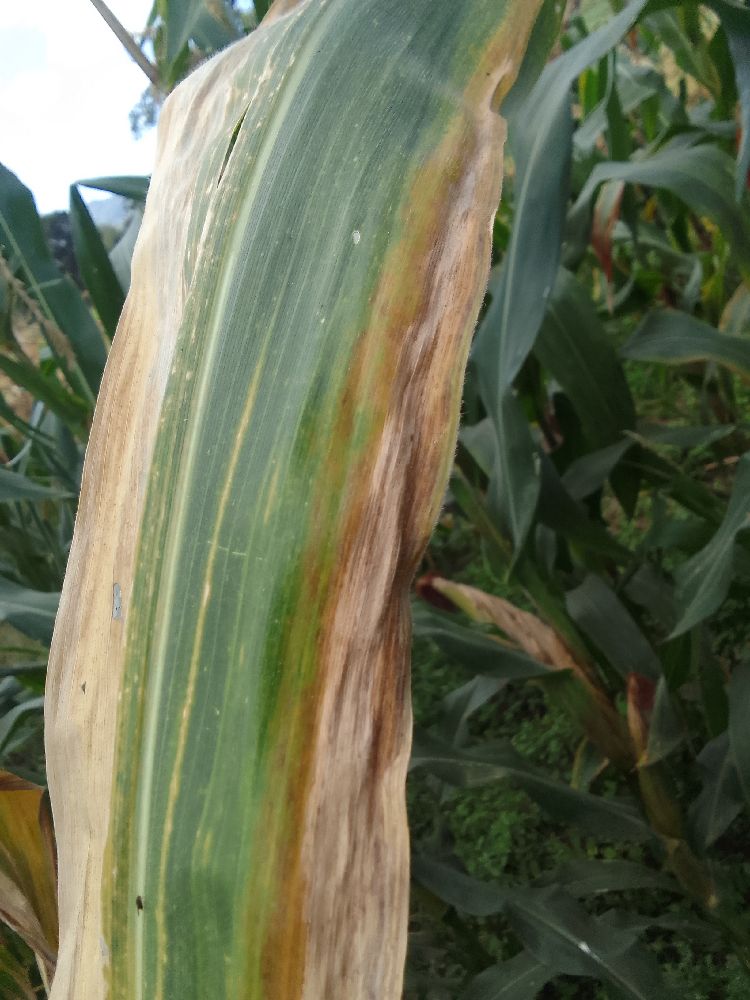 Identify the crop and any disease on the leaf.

maize, maize lethal necrosis
